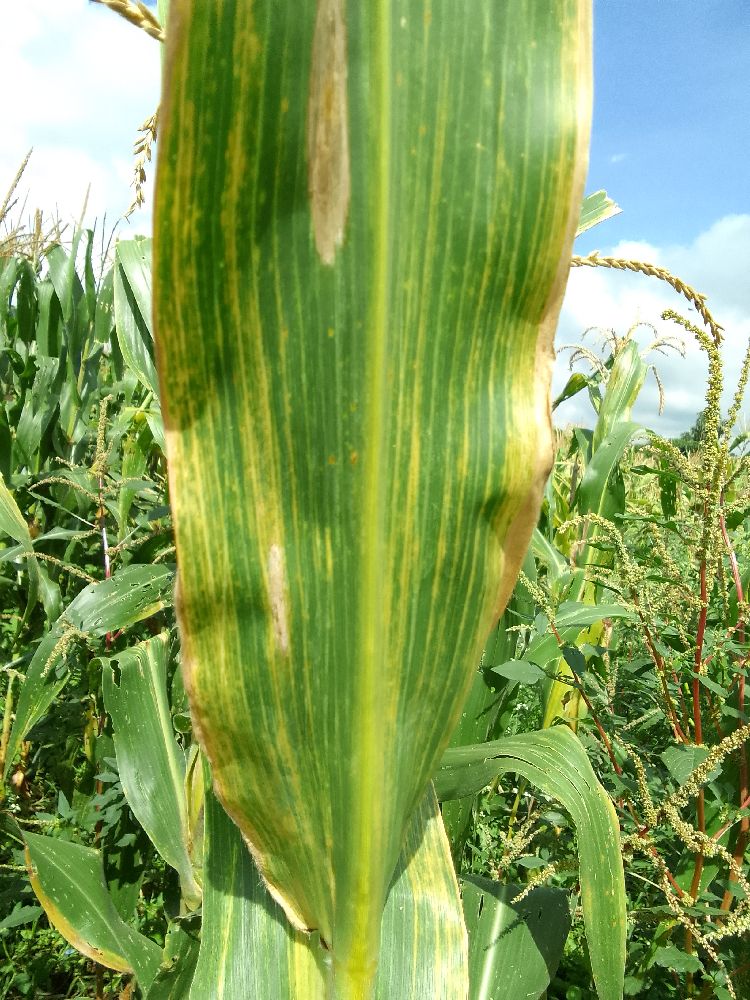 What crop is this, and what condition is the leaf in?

maize, maize lethal necrosis
